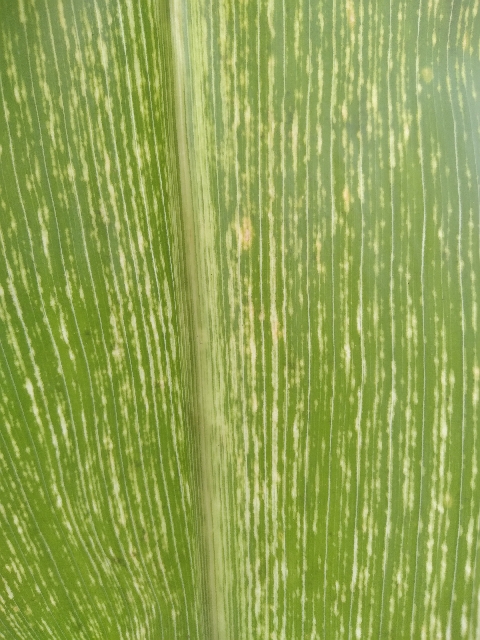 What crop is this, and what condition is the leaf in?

maize, maize streak virus
